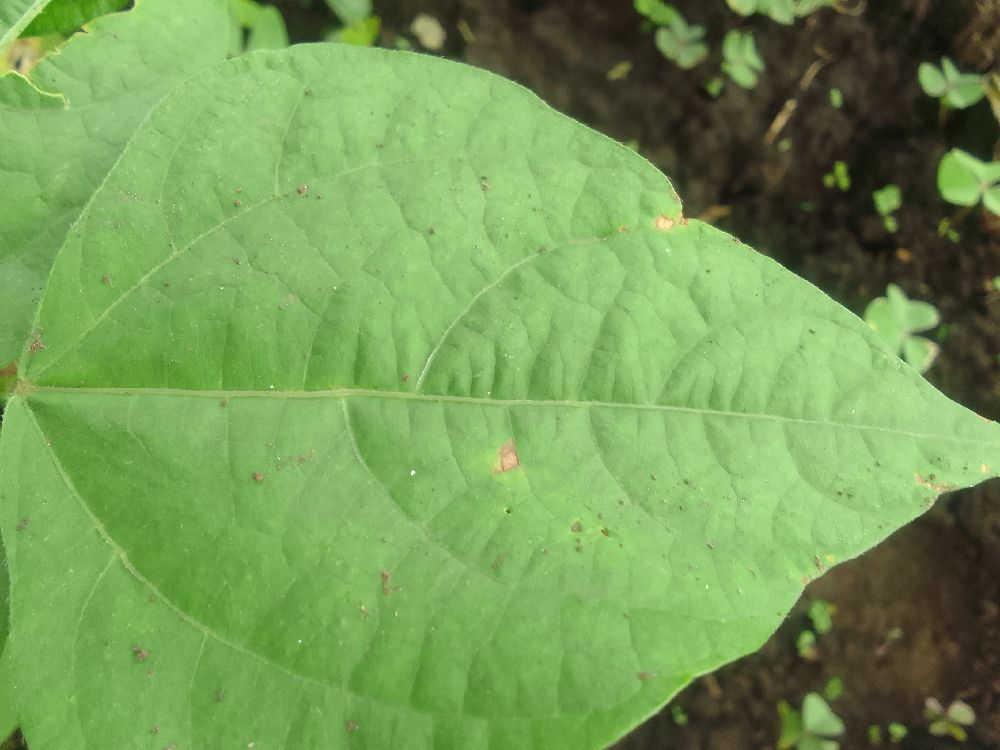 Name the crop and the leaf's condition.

common bean, healthy
